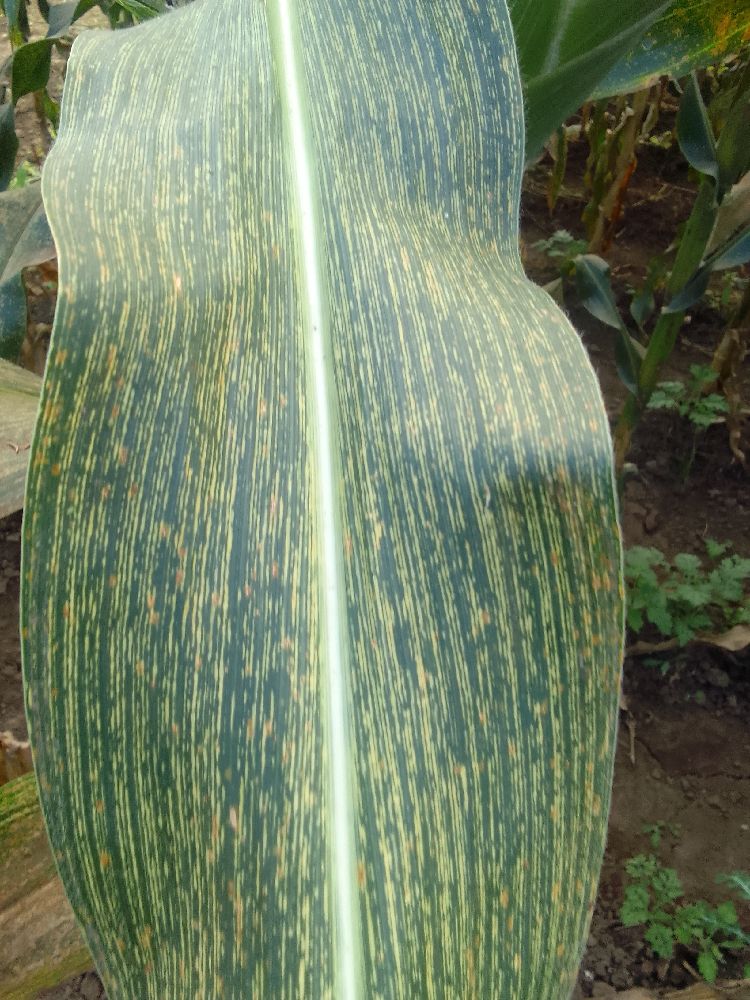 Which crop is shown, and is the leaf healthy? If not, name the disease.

maize, maize streak virus
